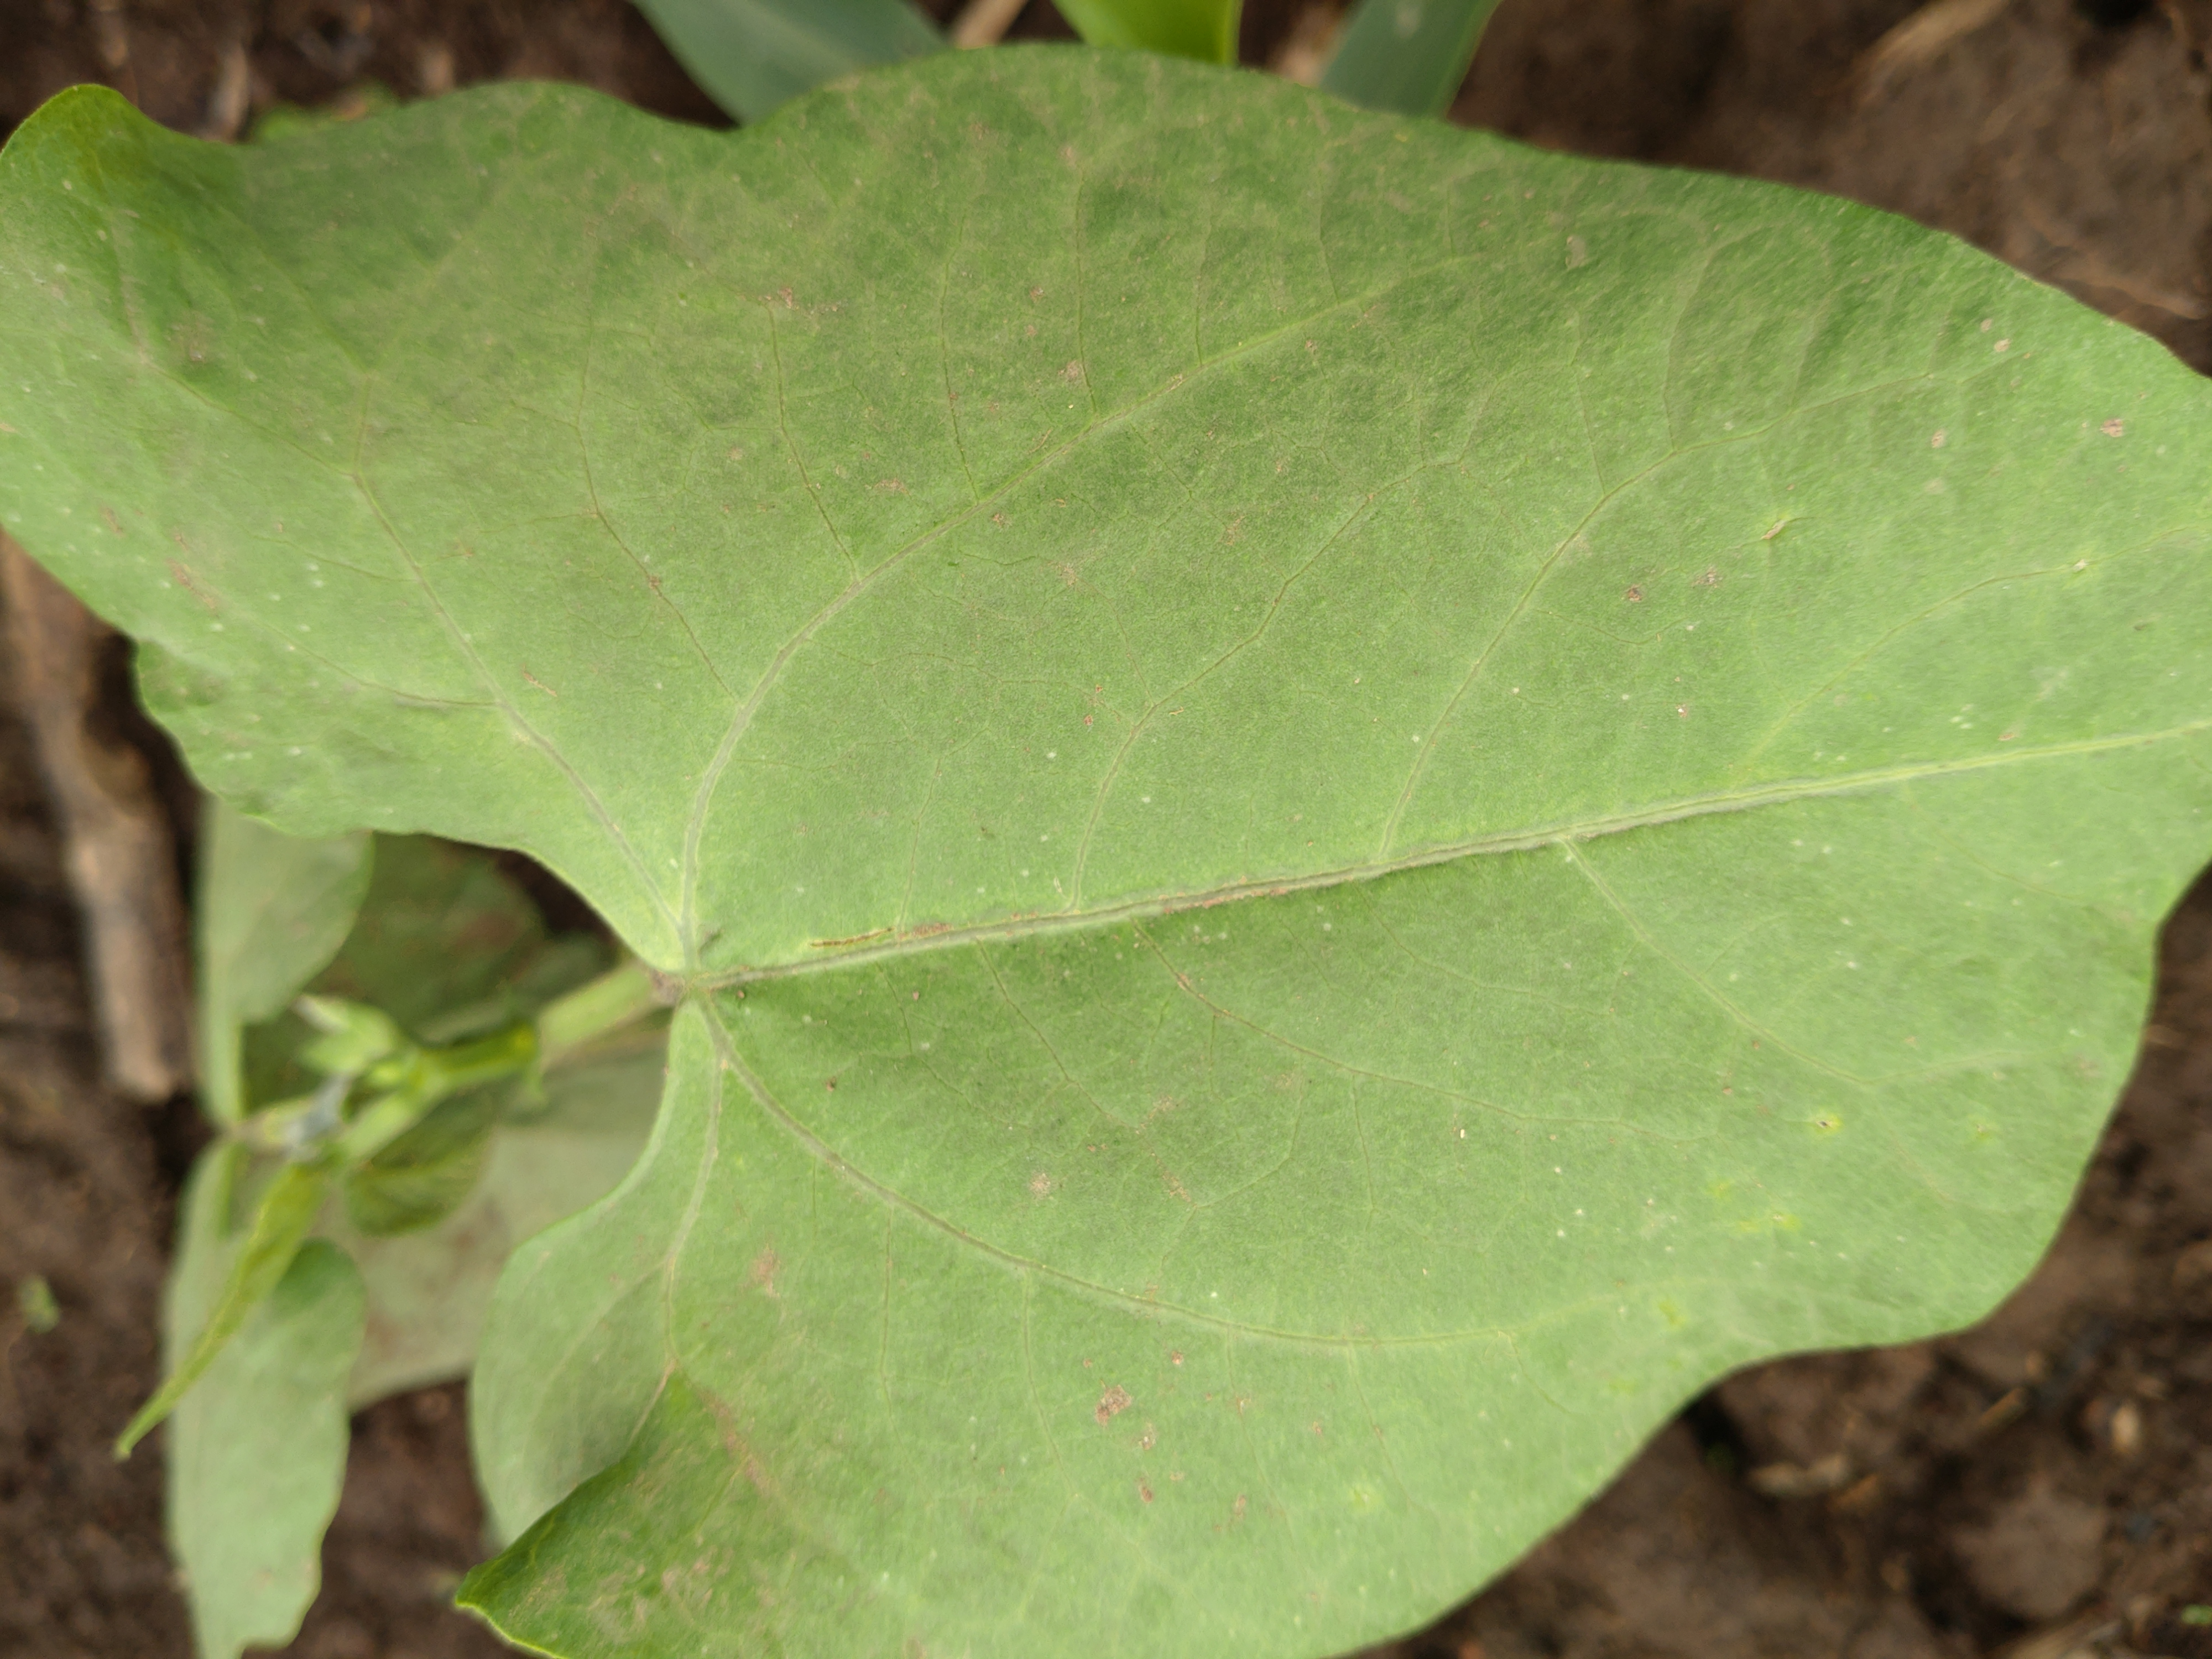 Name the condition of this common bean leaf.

healthy
